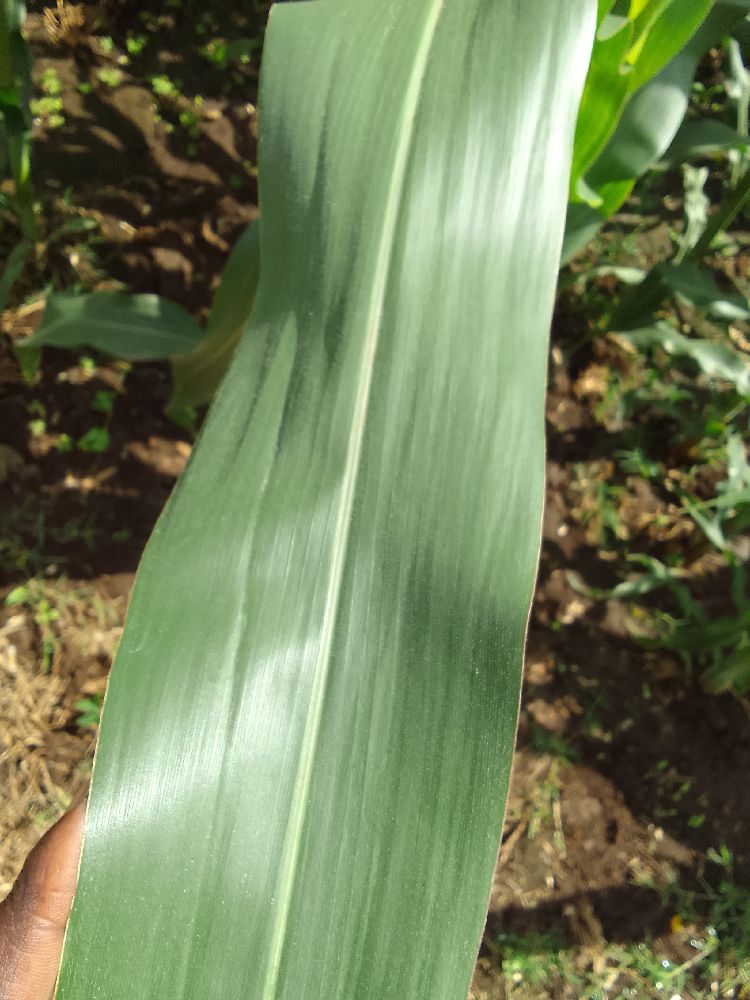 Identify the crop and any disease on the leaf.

maize, healthy
